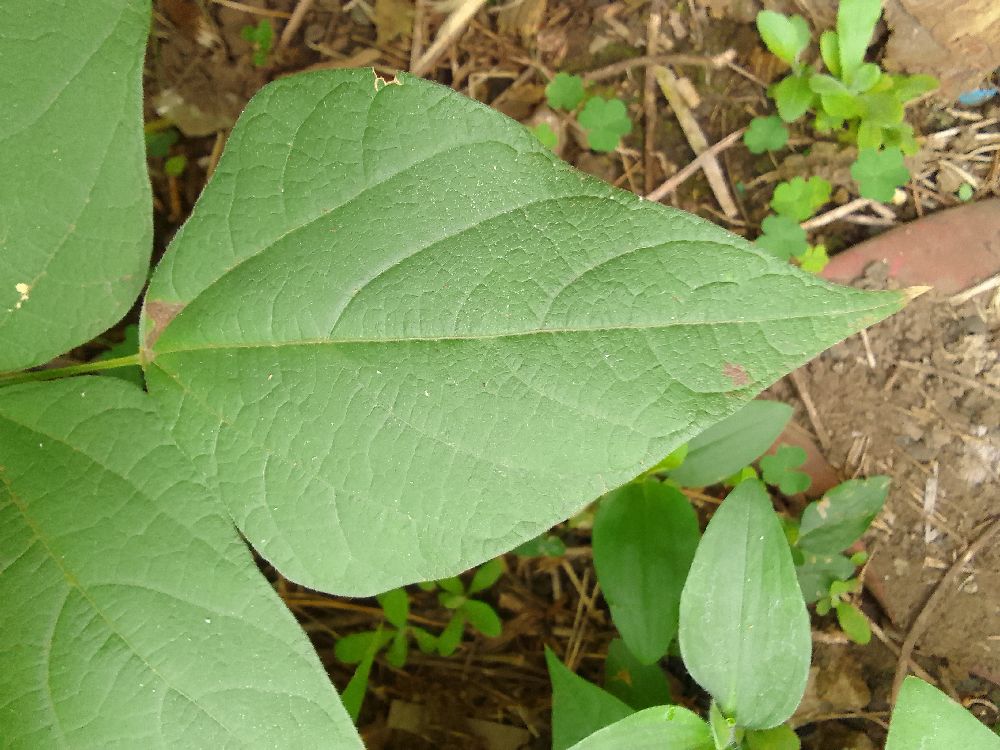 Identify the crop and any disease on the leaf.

common bean, healthy
